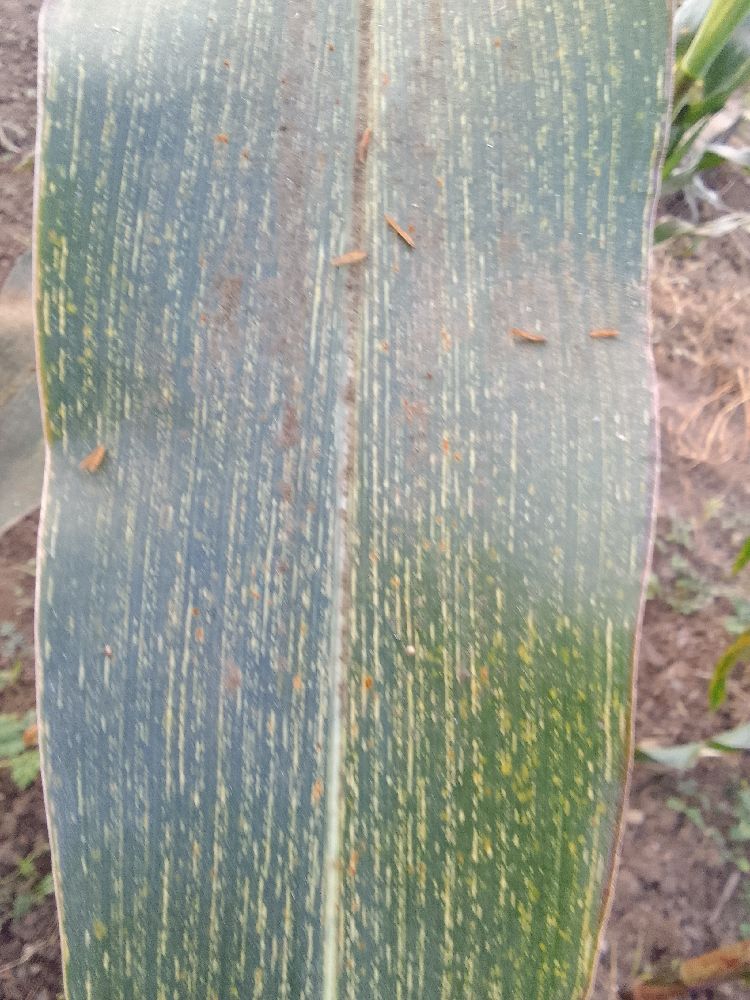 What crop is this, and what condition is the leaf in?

maize, maize streak virus
